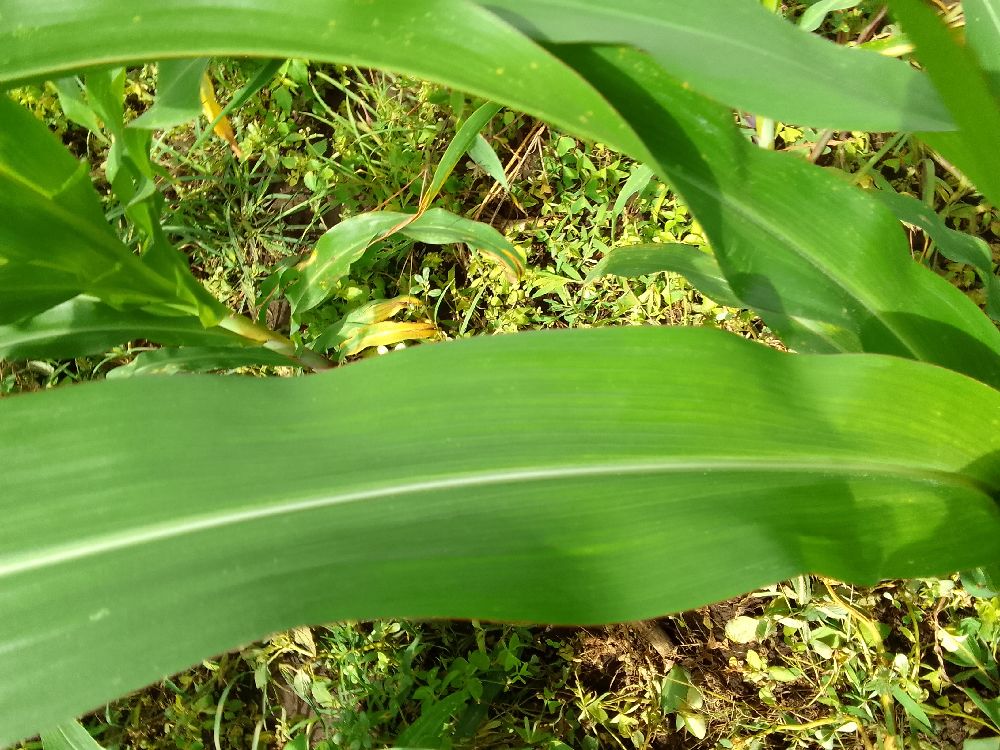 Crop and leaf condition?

common bean, healthy
